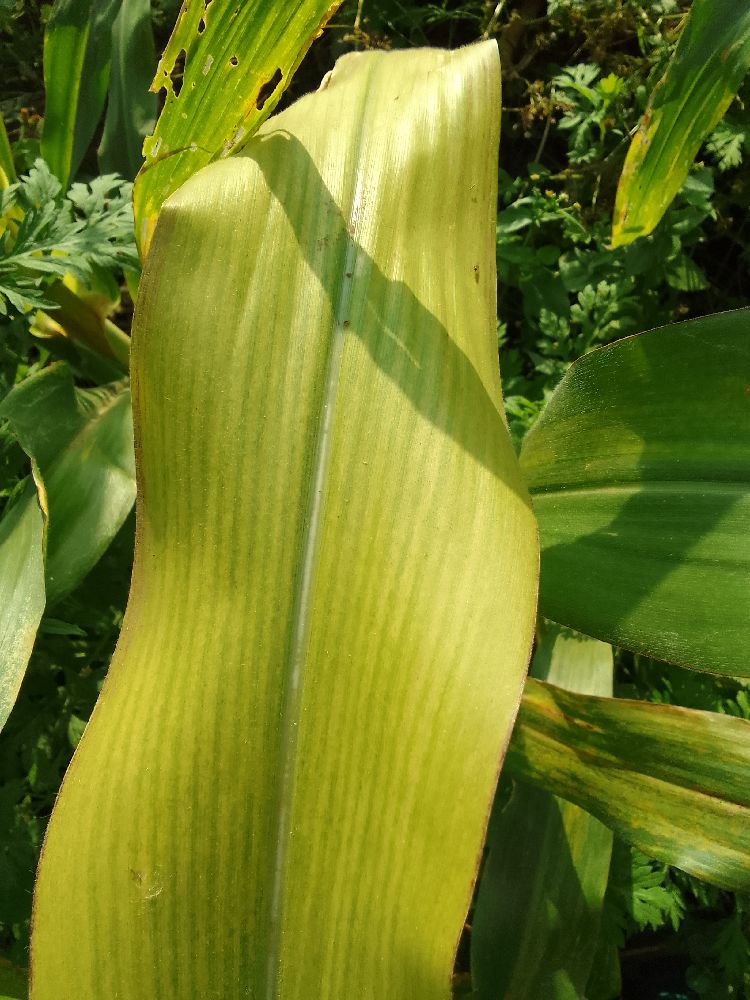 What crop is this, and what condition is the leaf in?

maize, maize lethal necrosis
